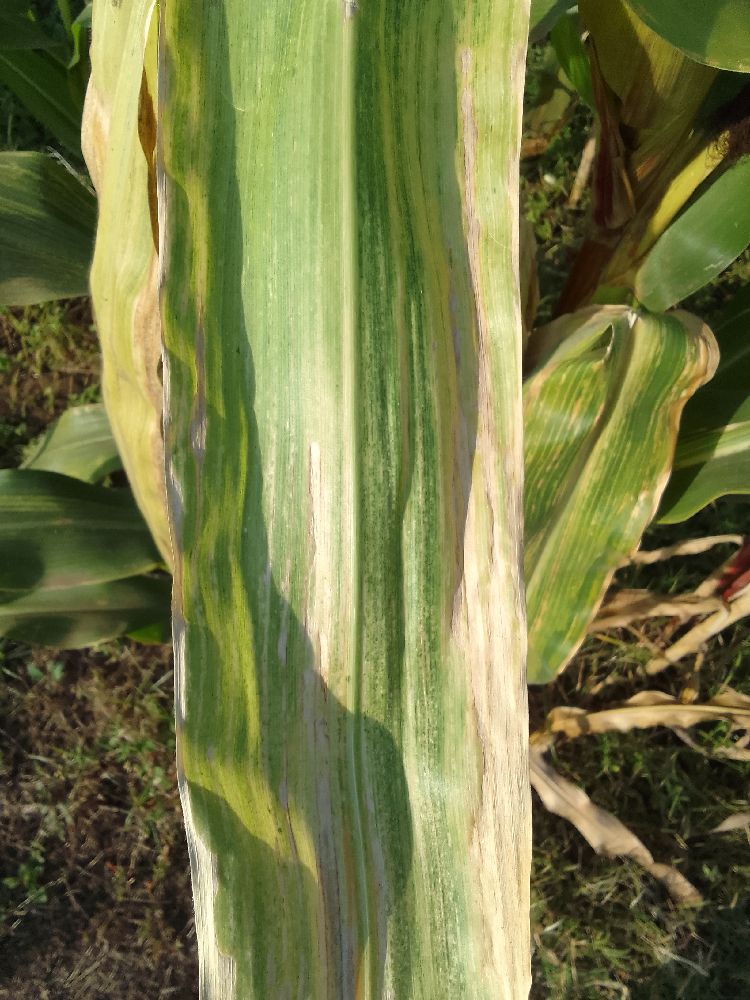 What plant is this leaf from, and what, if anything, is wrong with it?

maize, maize lethal necrosis
